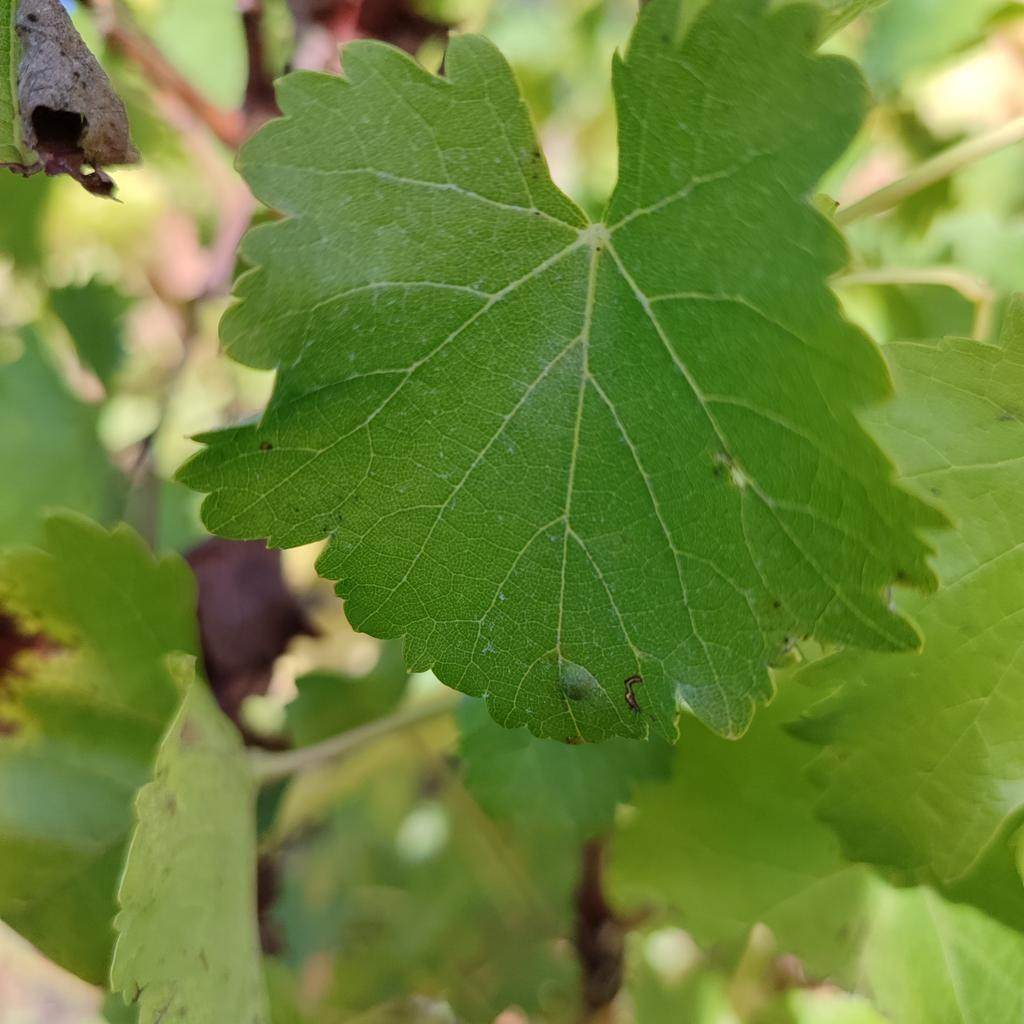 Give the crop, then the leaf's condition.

grapevine, powdery mildew
